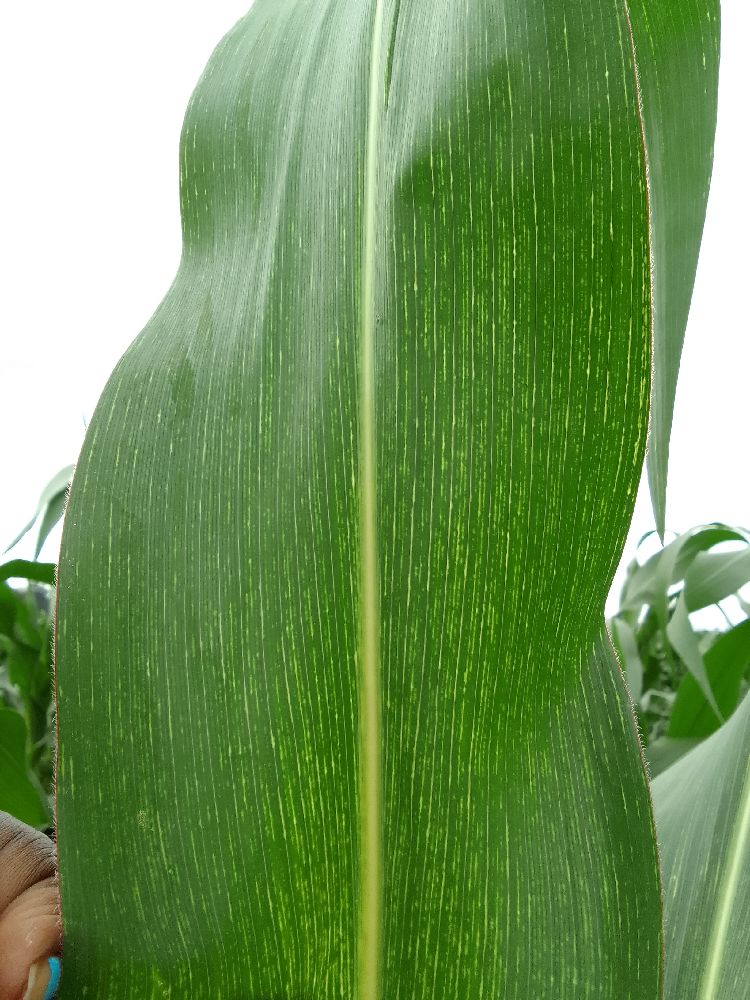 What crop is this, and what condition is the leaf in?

maize, maize streak virus
